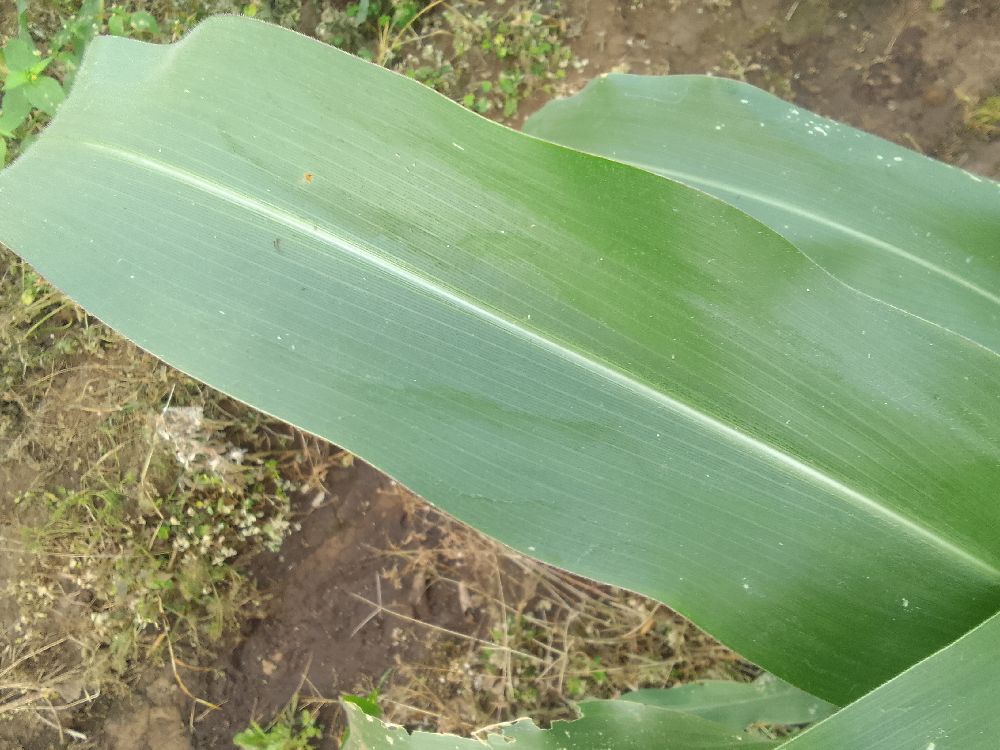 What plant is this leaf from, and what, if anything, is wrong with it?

maize, healthy
